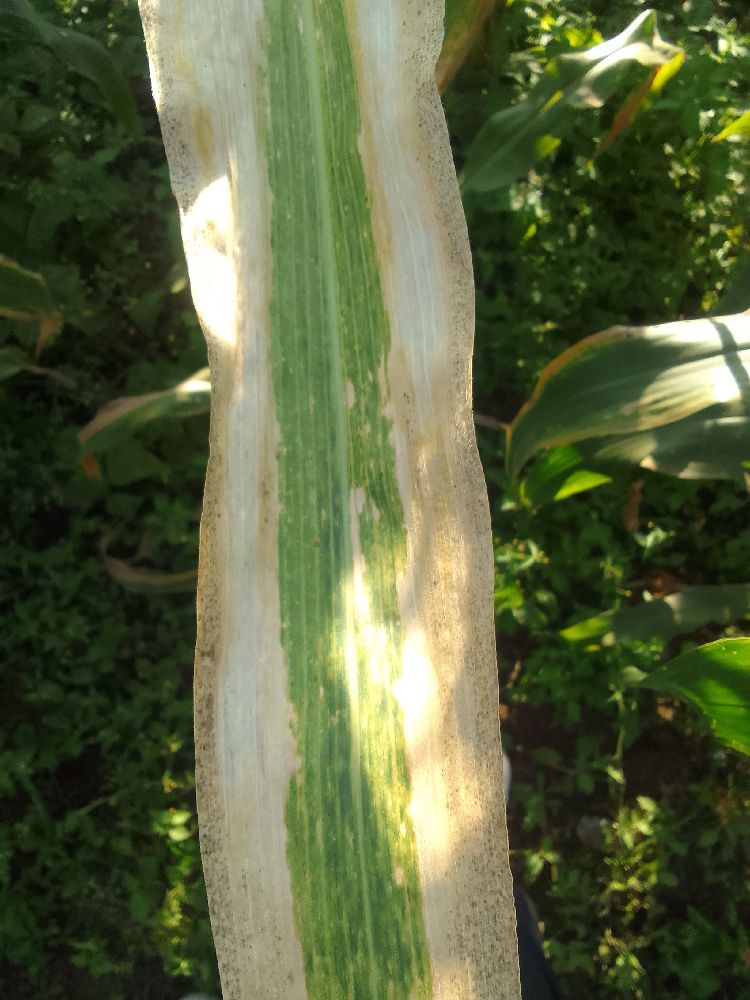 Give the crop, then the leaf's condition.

maize, maize lethal necrosis
